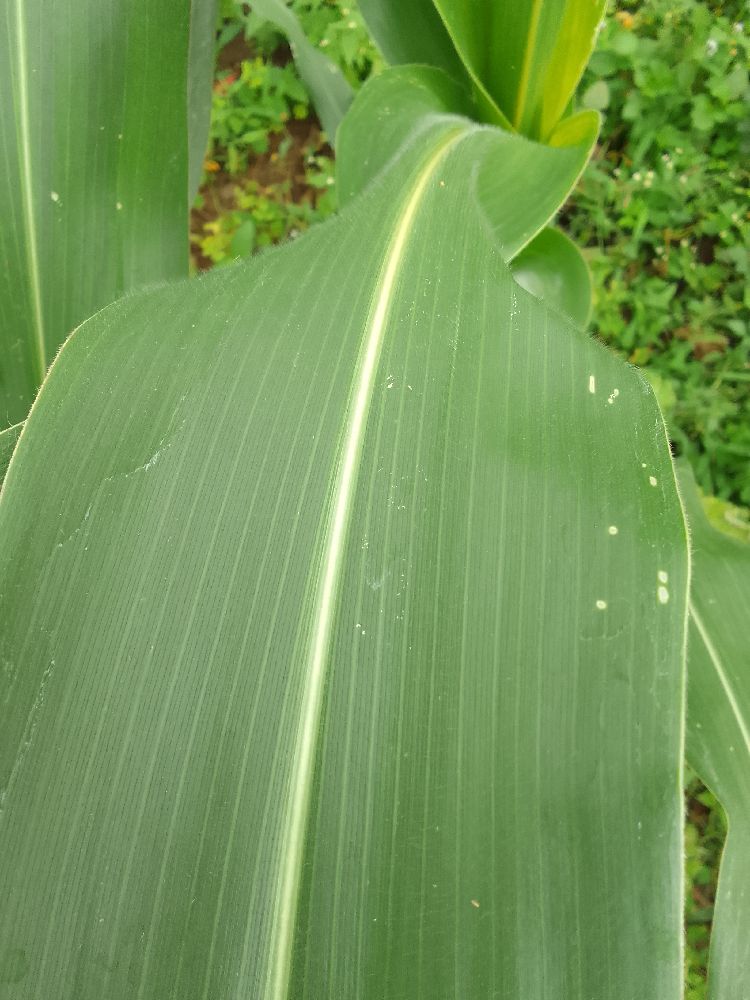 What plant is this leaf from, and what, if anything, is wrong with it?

maize, healthy
